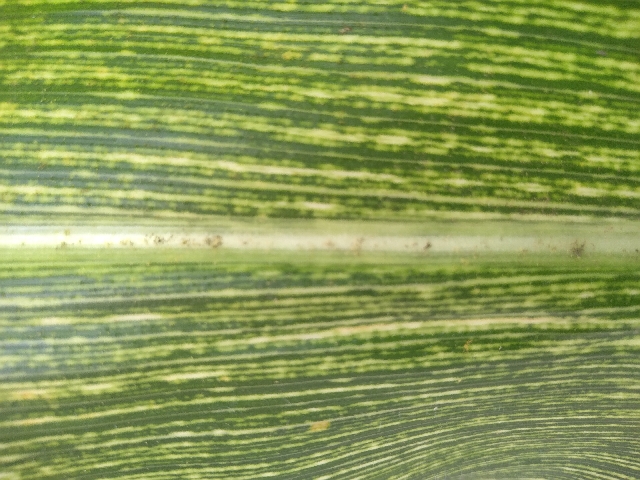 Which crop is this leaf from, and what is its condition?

maize, maize streak virus
